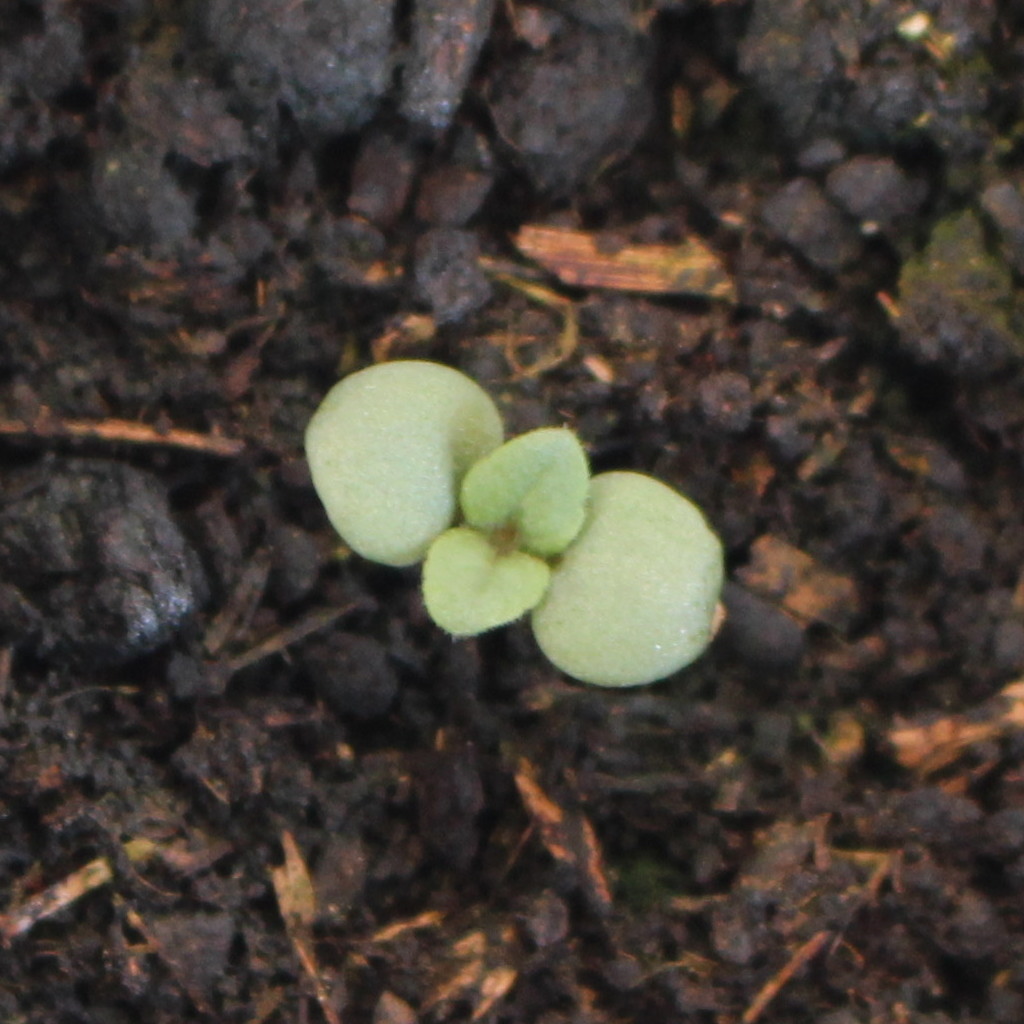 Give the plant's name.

Veronica persica
